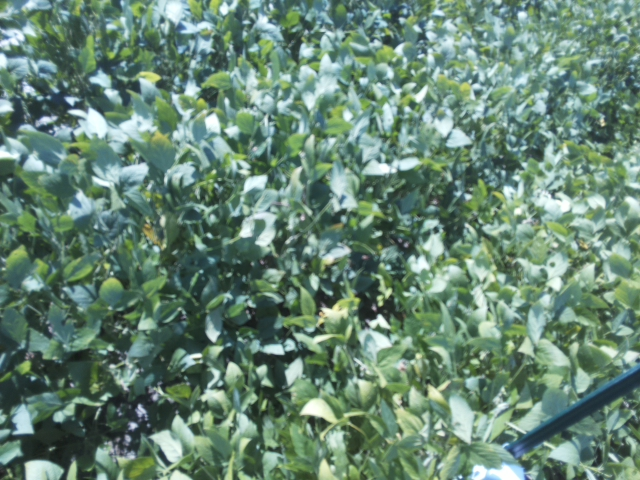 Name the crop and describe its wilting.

soybean, slight leaflet or petiole turgor loss in upper canopy
